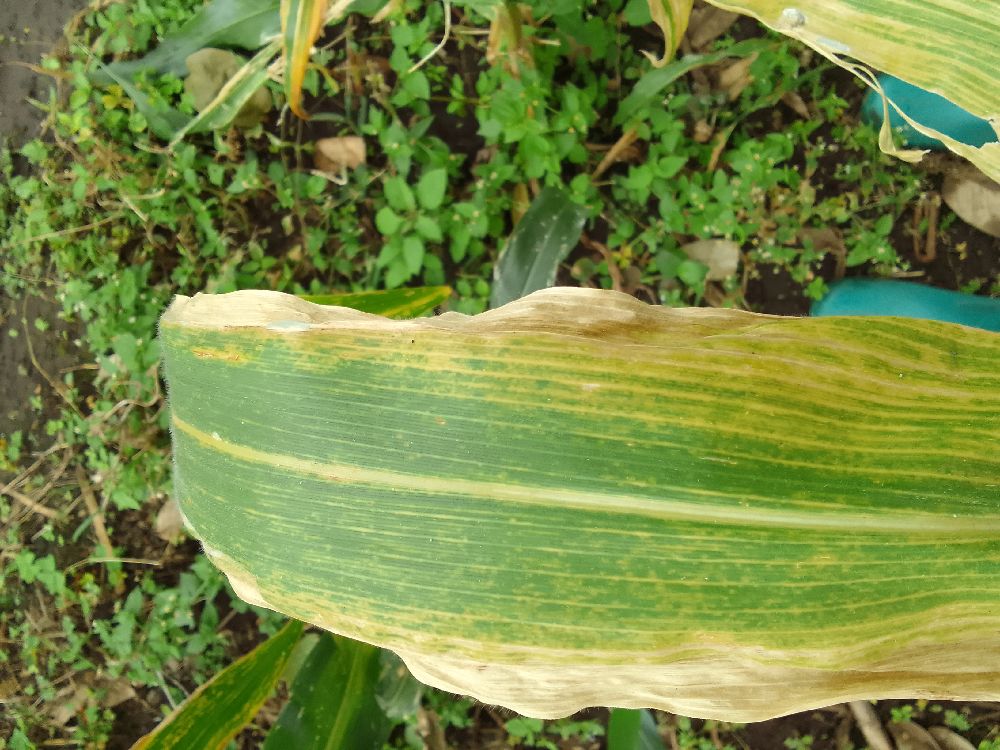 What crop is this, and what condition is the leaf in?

maize, maize lethal necrosis
